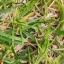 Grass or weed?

grass
